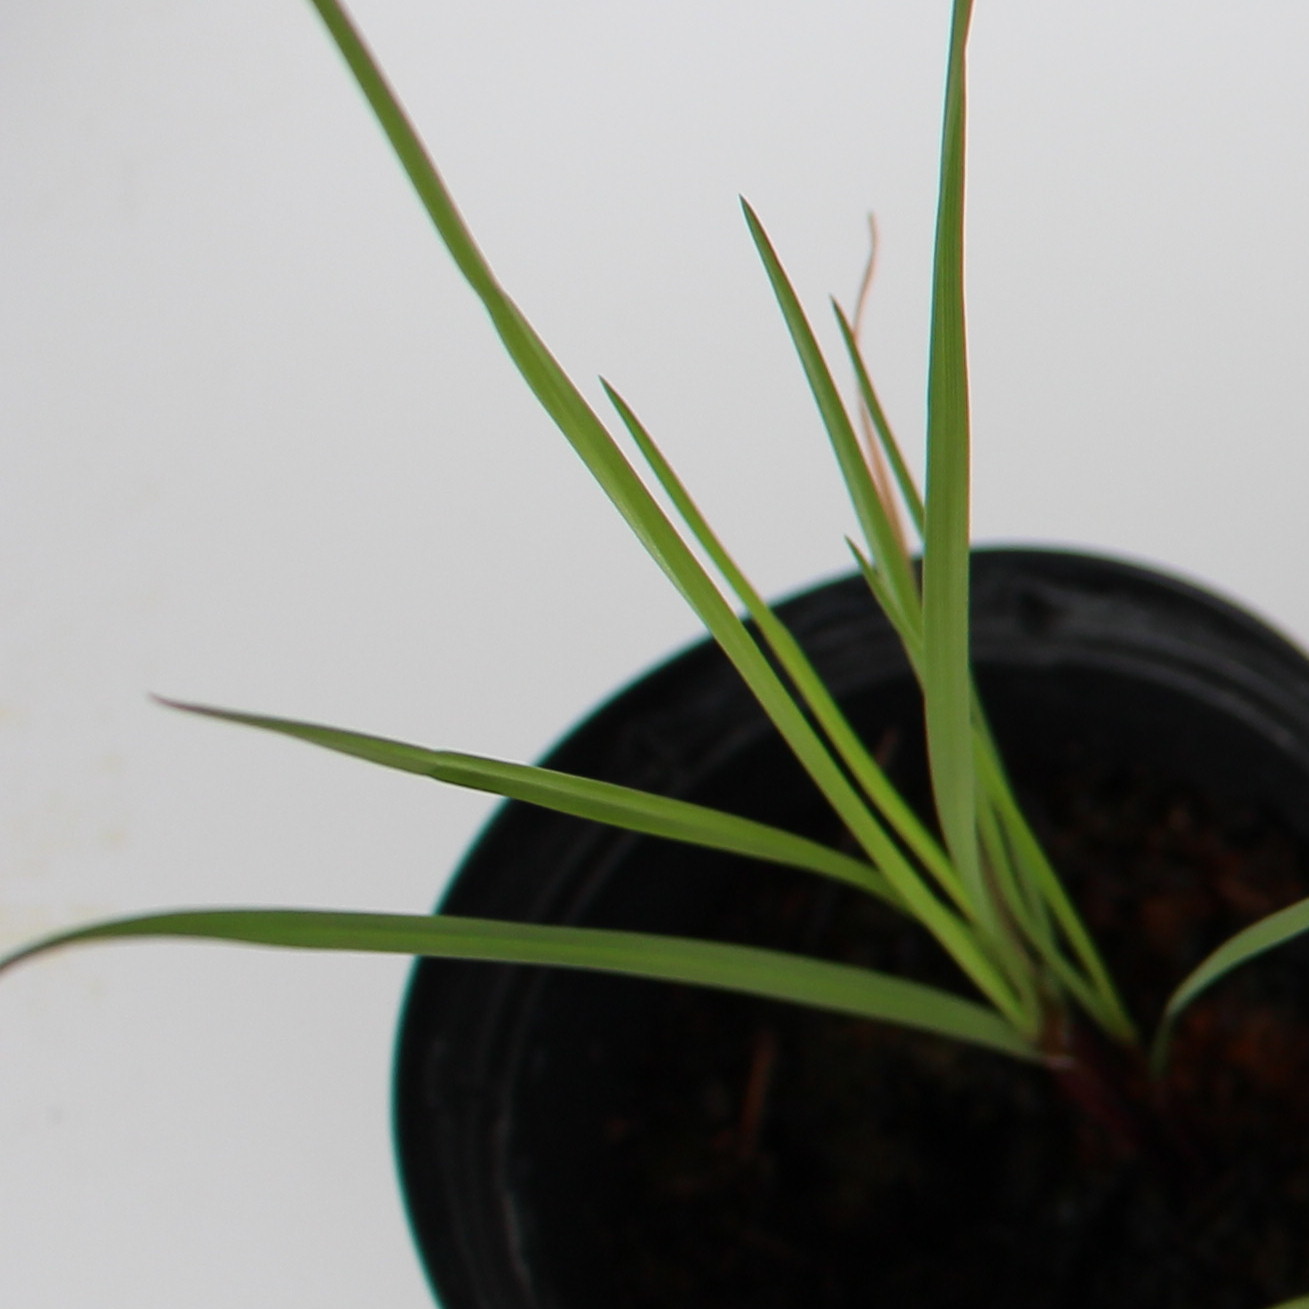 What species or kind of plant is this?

Lolium multiflorum
